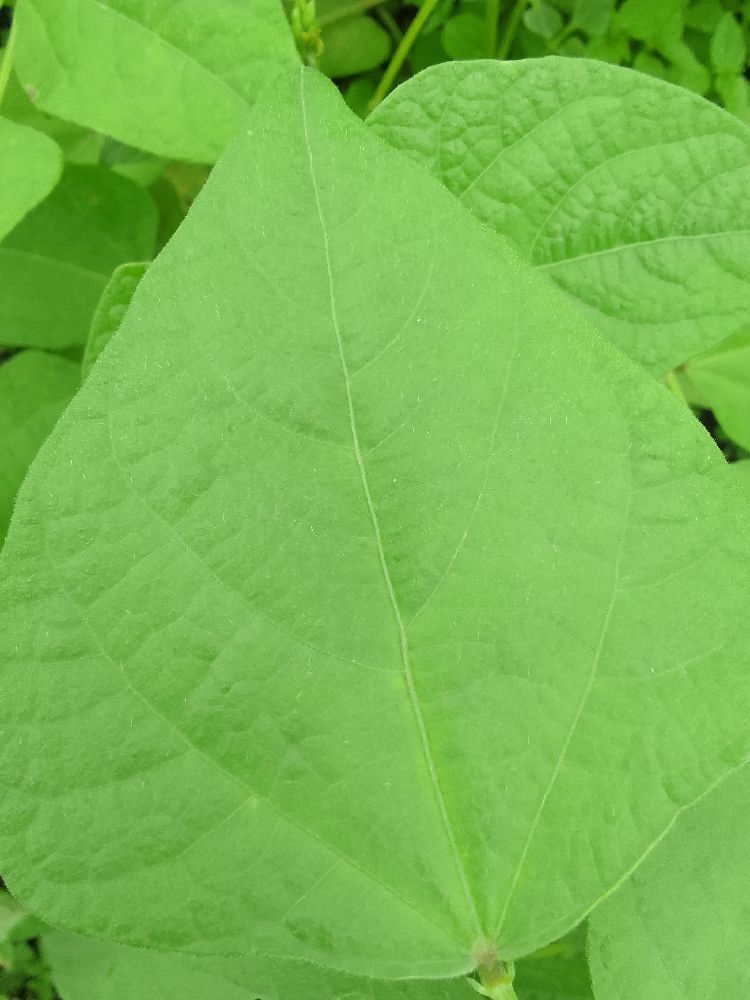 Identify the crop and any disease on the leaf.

common bean, healthy
